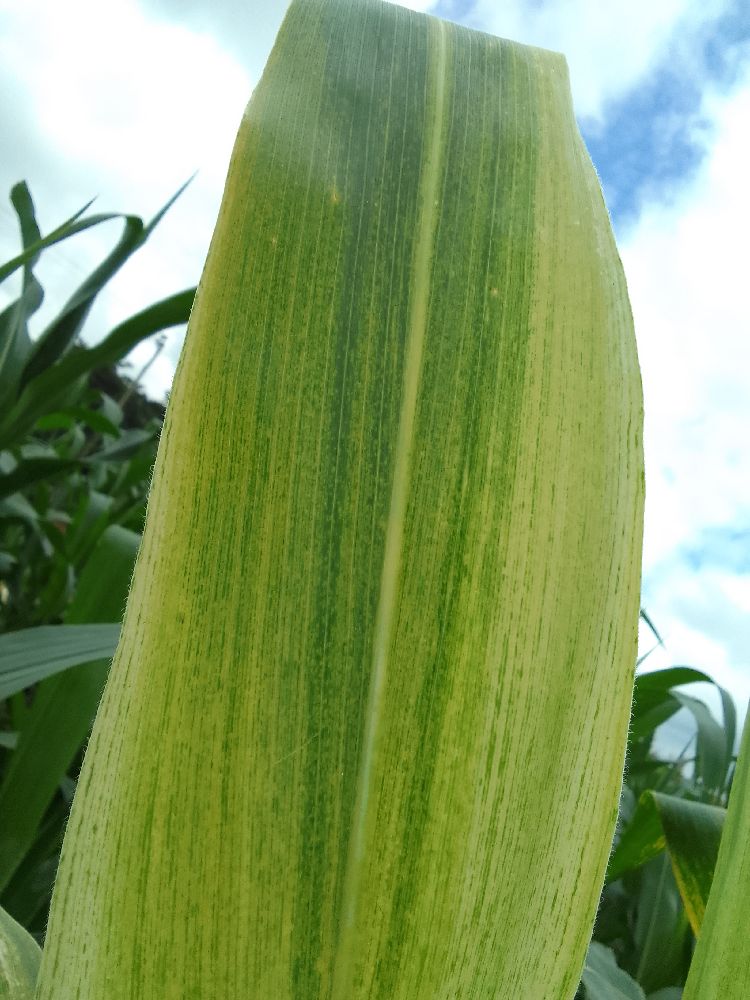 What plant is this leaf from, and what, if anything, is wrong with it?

maize, maize lethal necrosis
